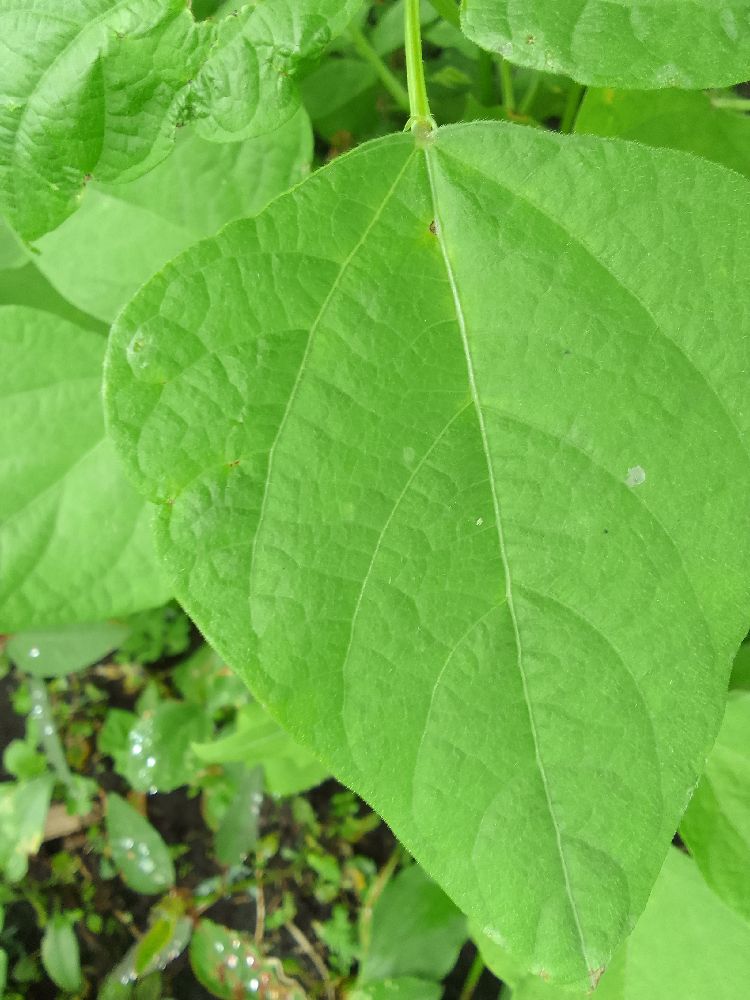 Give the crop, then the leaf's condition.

common bean, healthy
